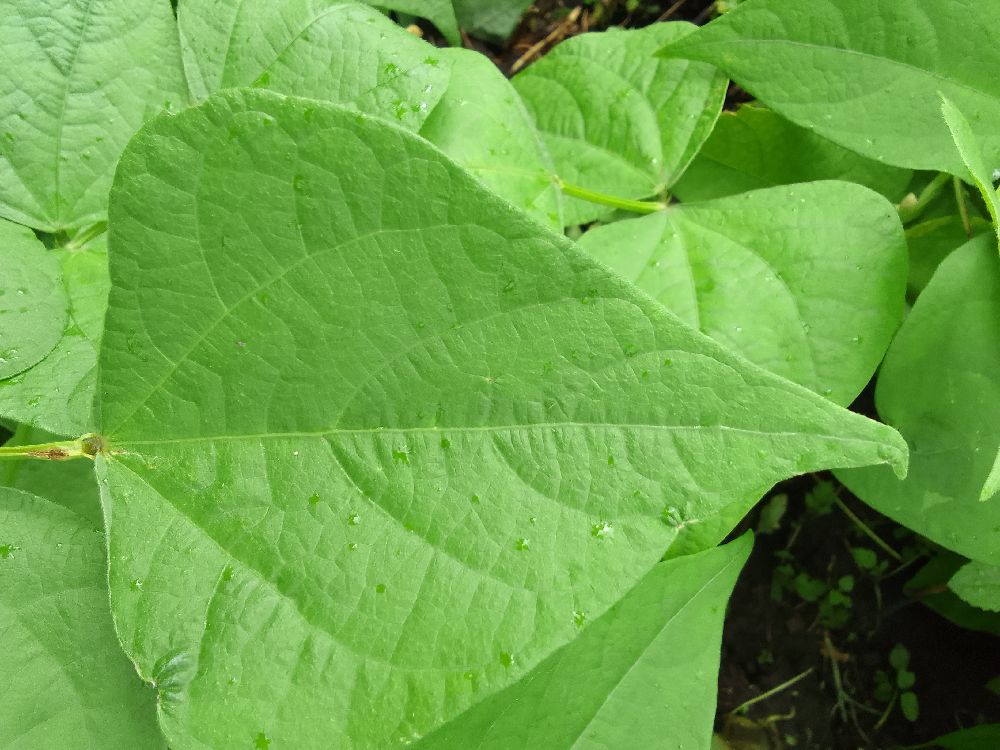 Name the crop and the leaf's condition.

common bean, healthy
